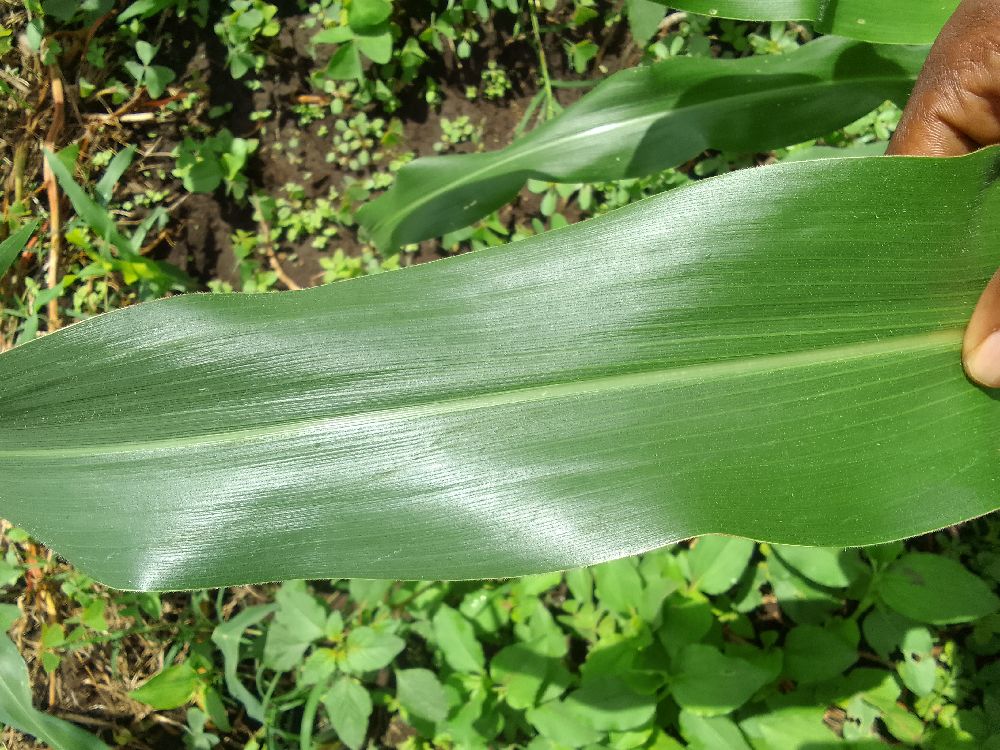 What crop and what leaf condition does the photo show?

maize, healthy
